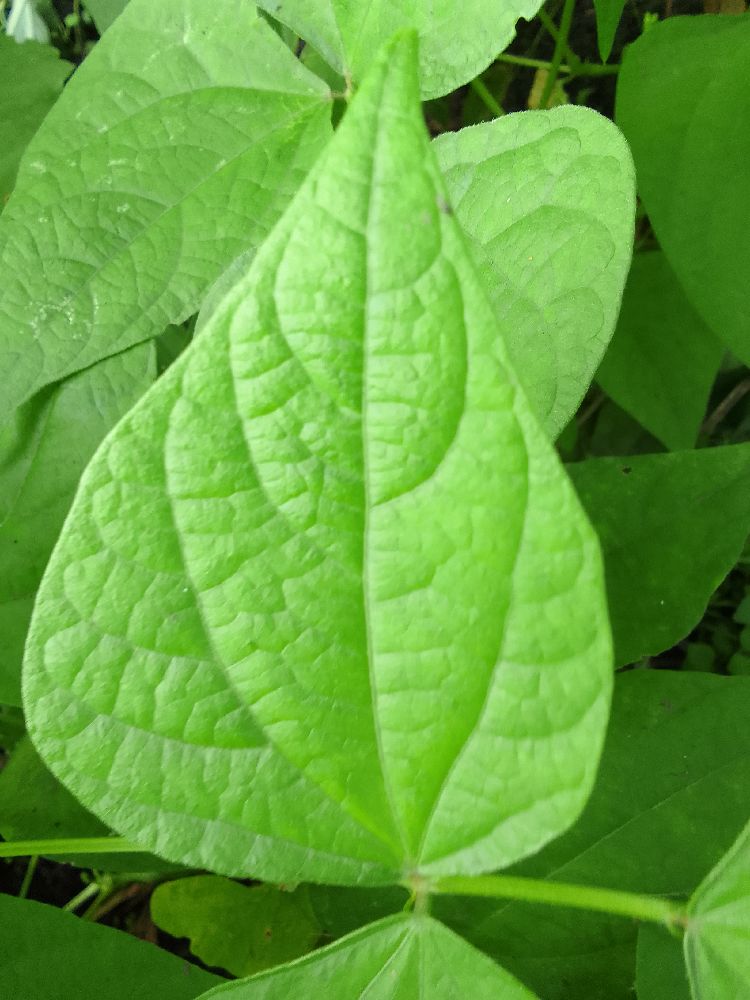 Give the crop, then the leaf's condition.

common bean, healthy
